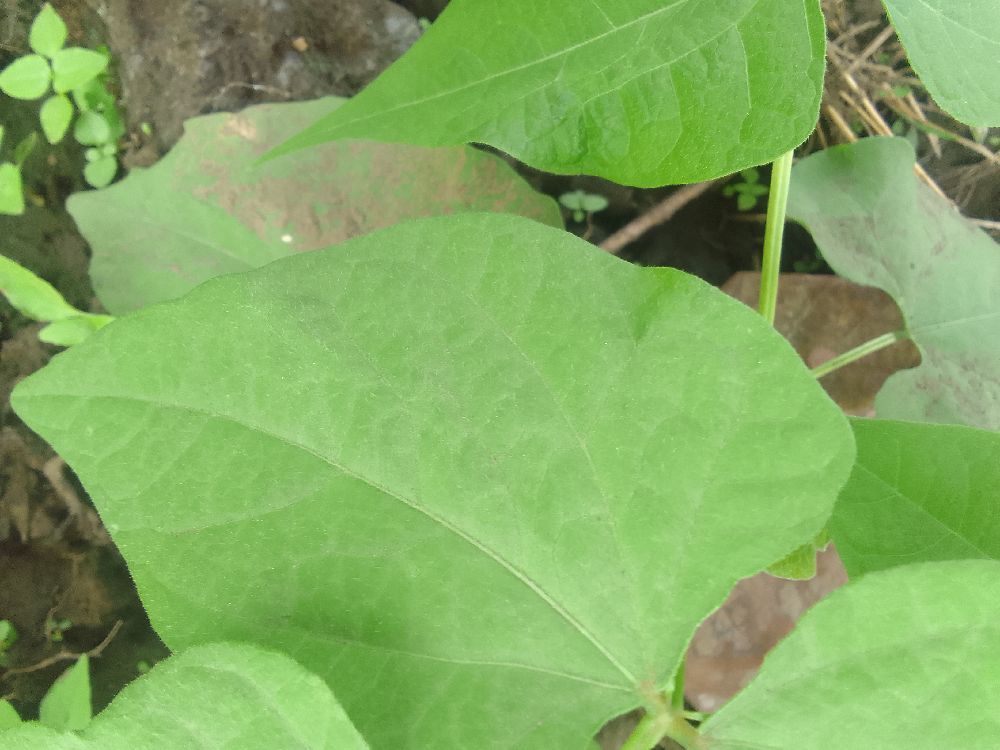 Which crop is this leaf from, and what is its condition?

common bean, healthy
